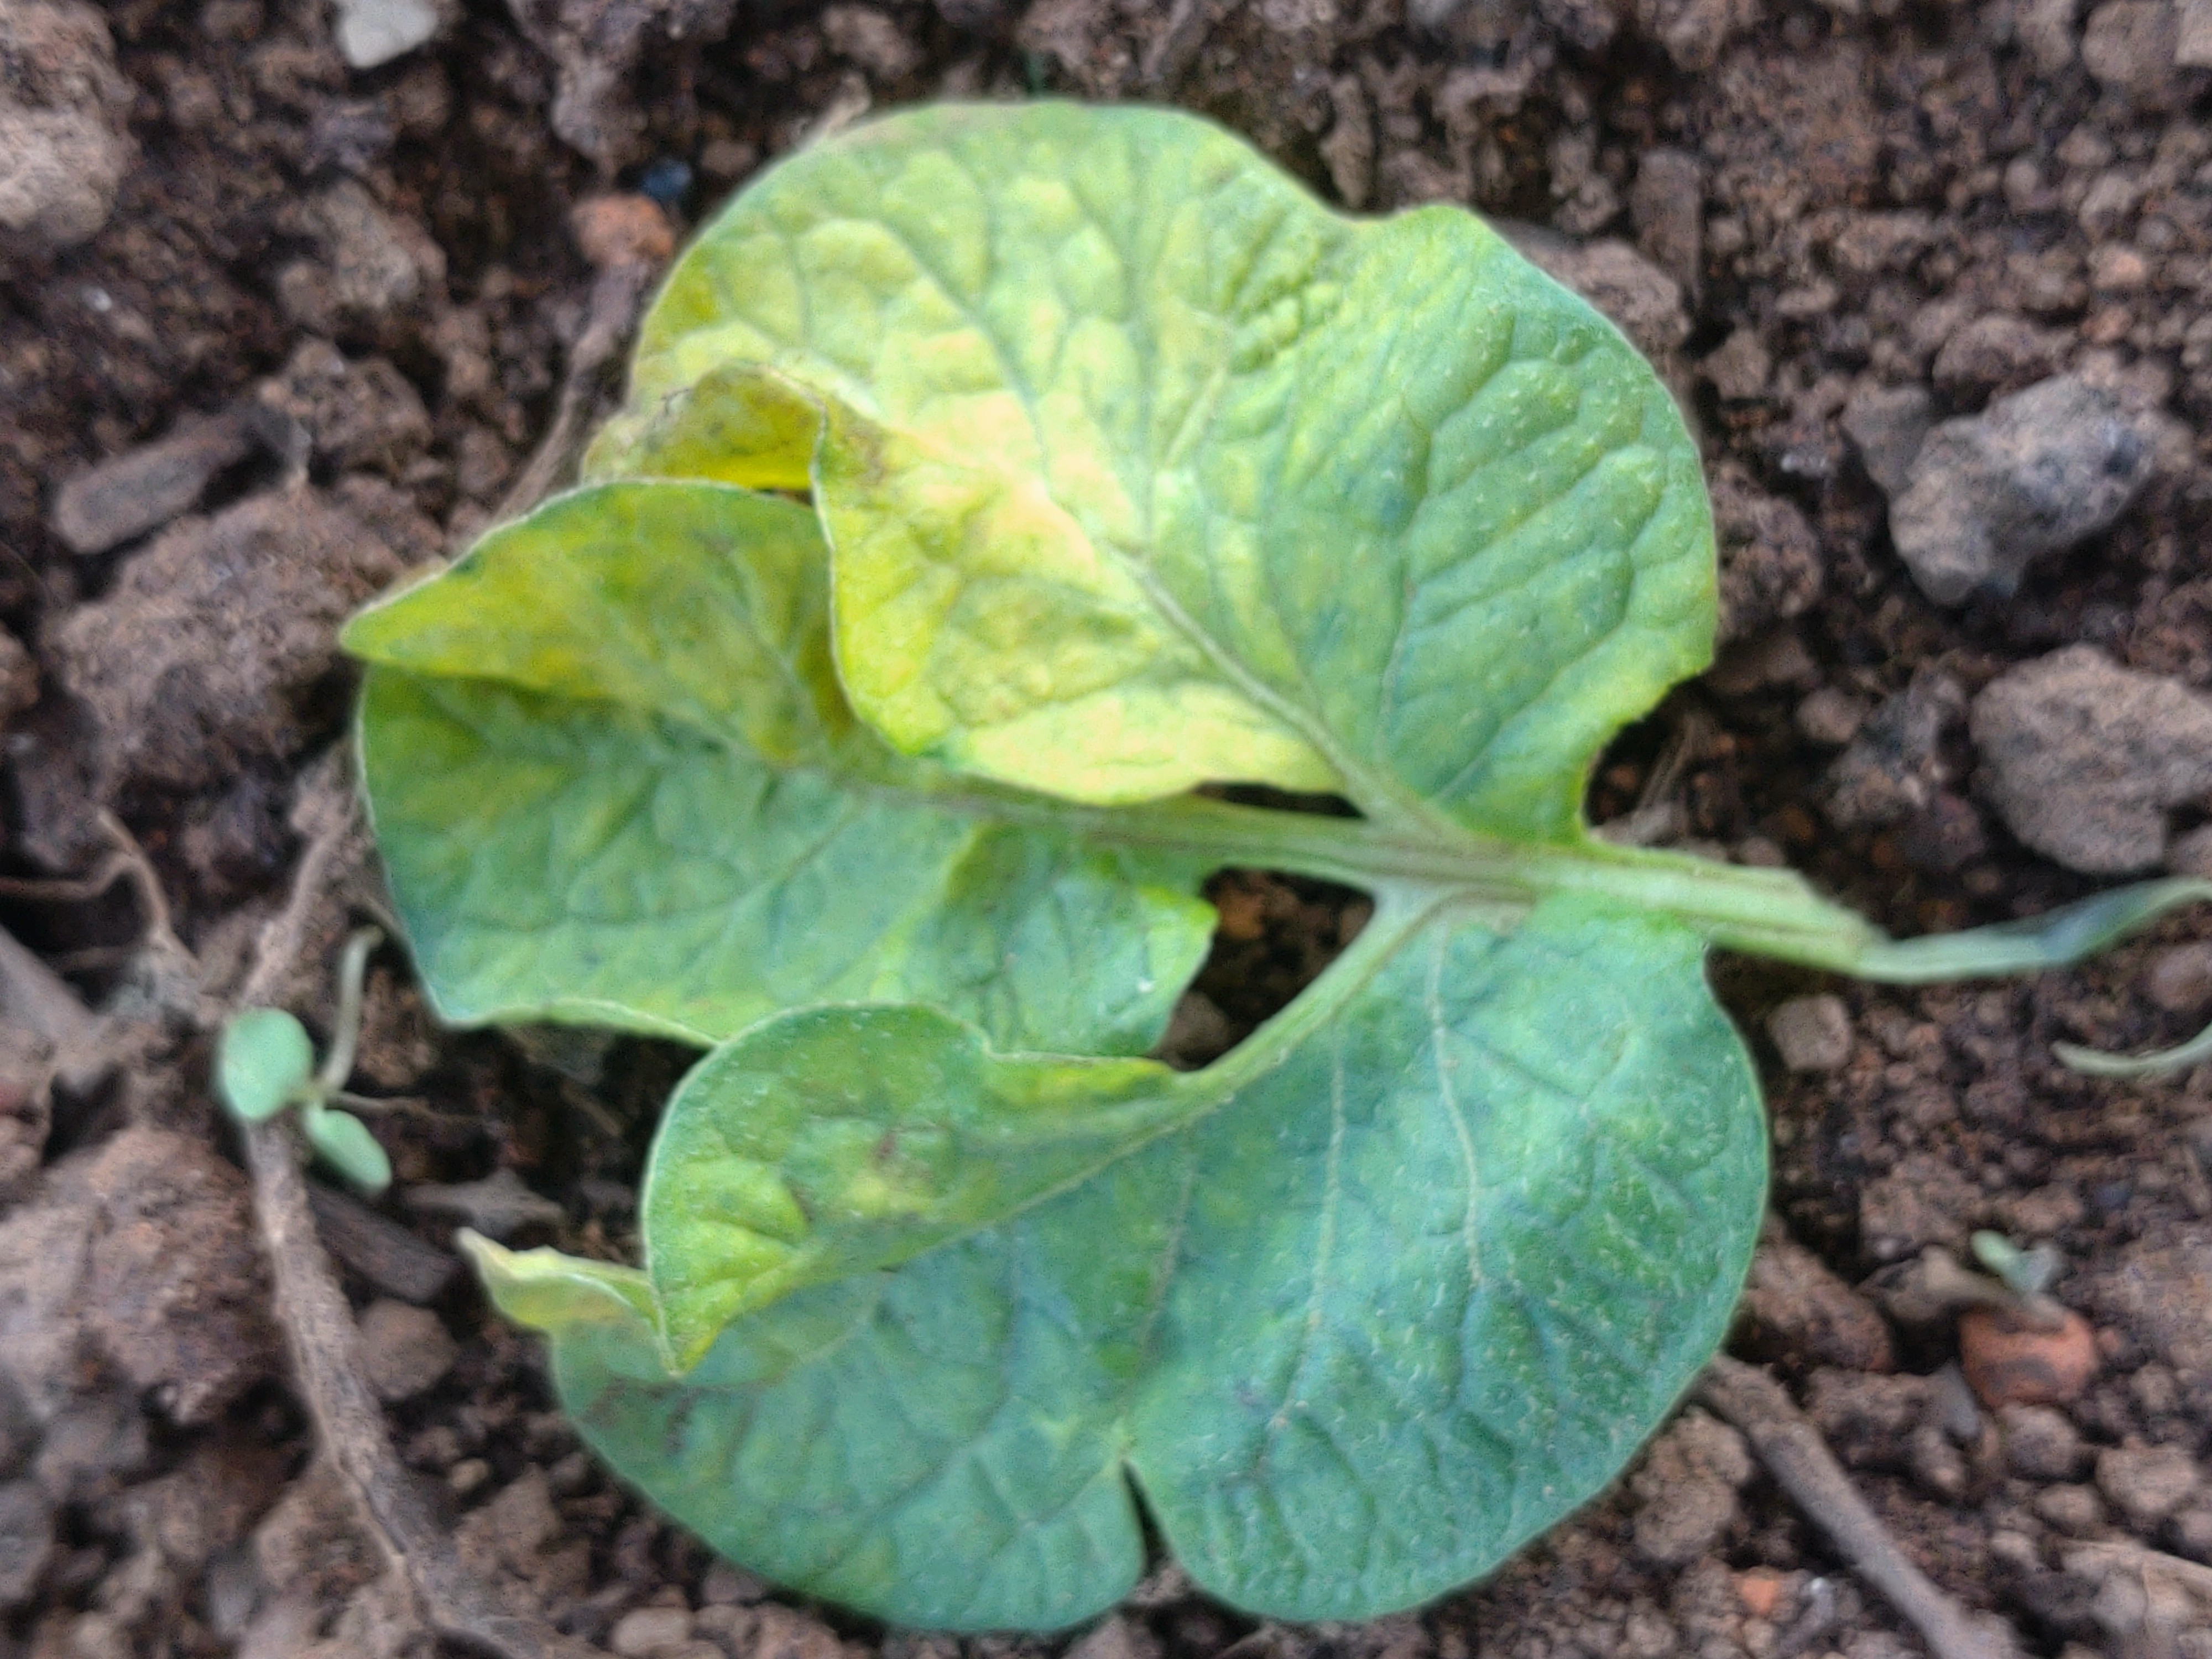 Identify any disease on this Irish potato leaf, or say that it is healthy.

late blight
